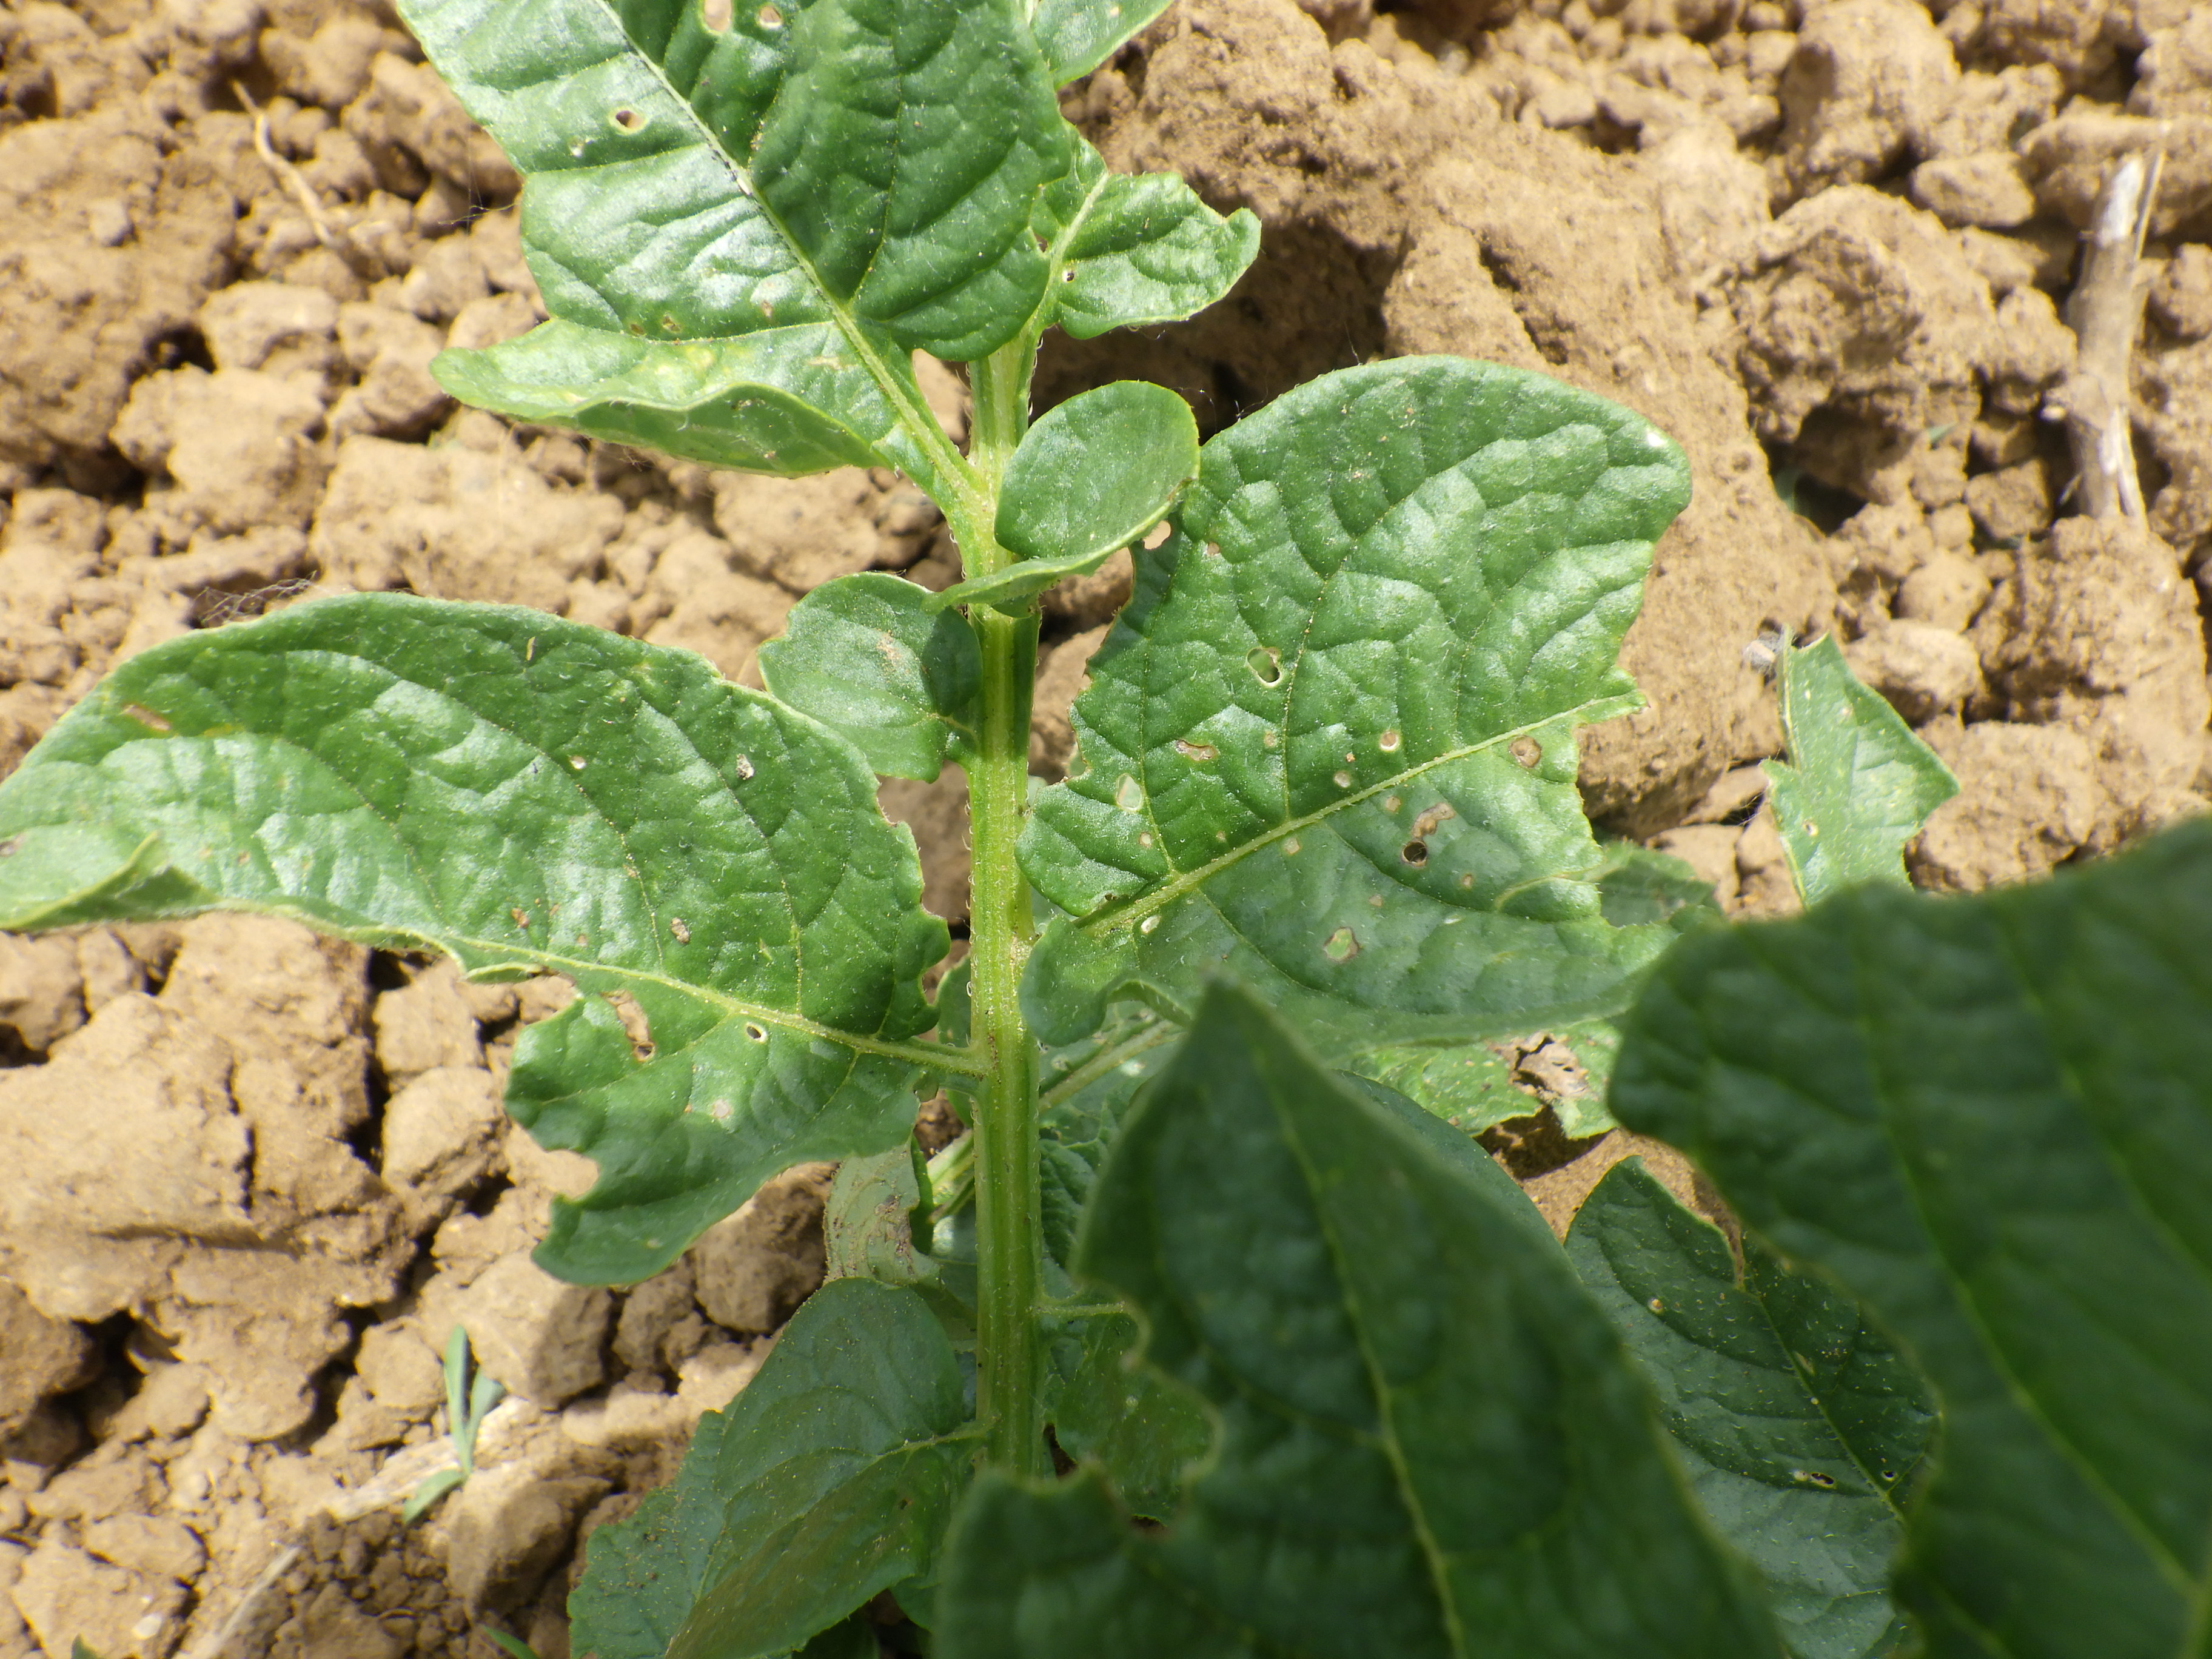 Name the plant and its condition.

potato, phytophagous
